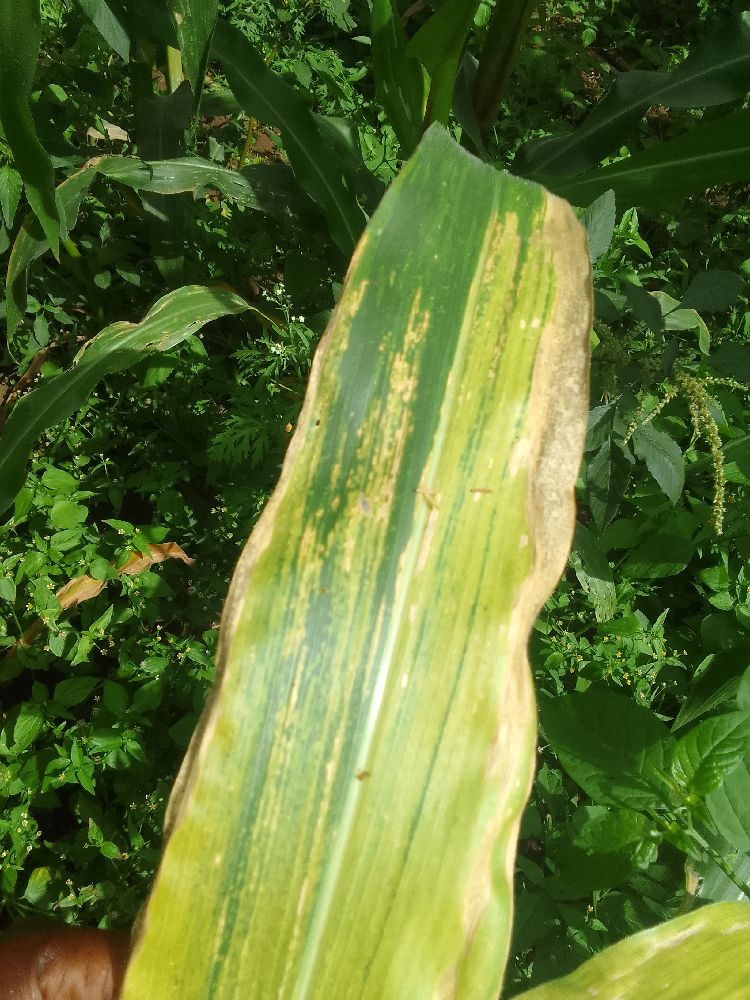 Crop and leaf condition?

maize, maize lethal necrosis
